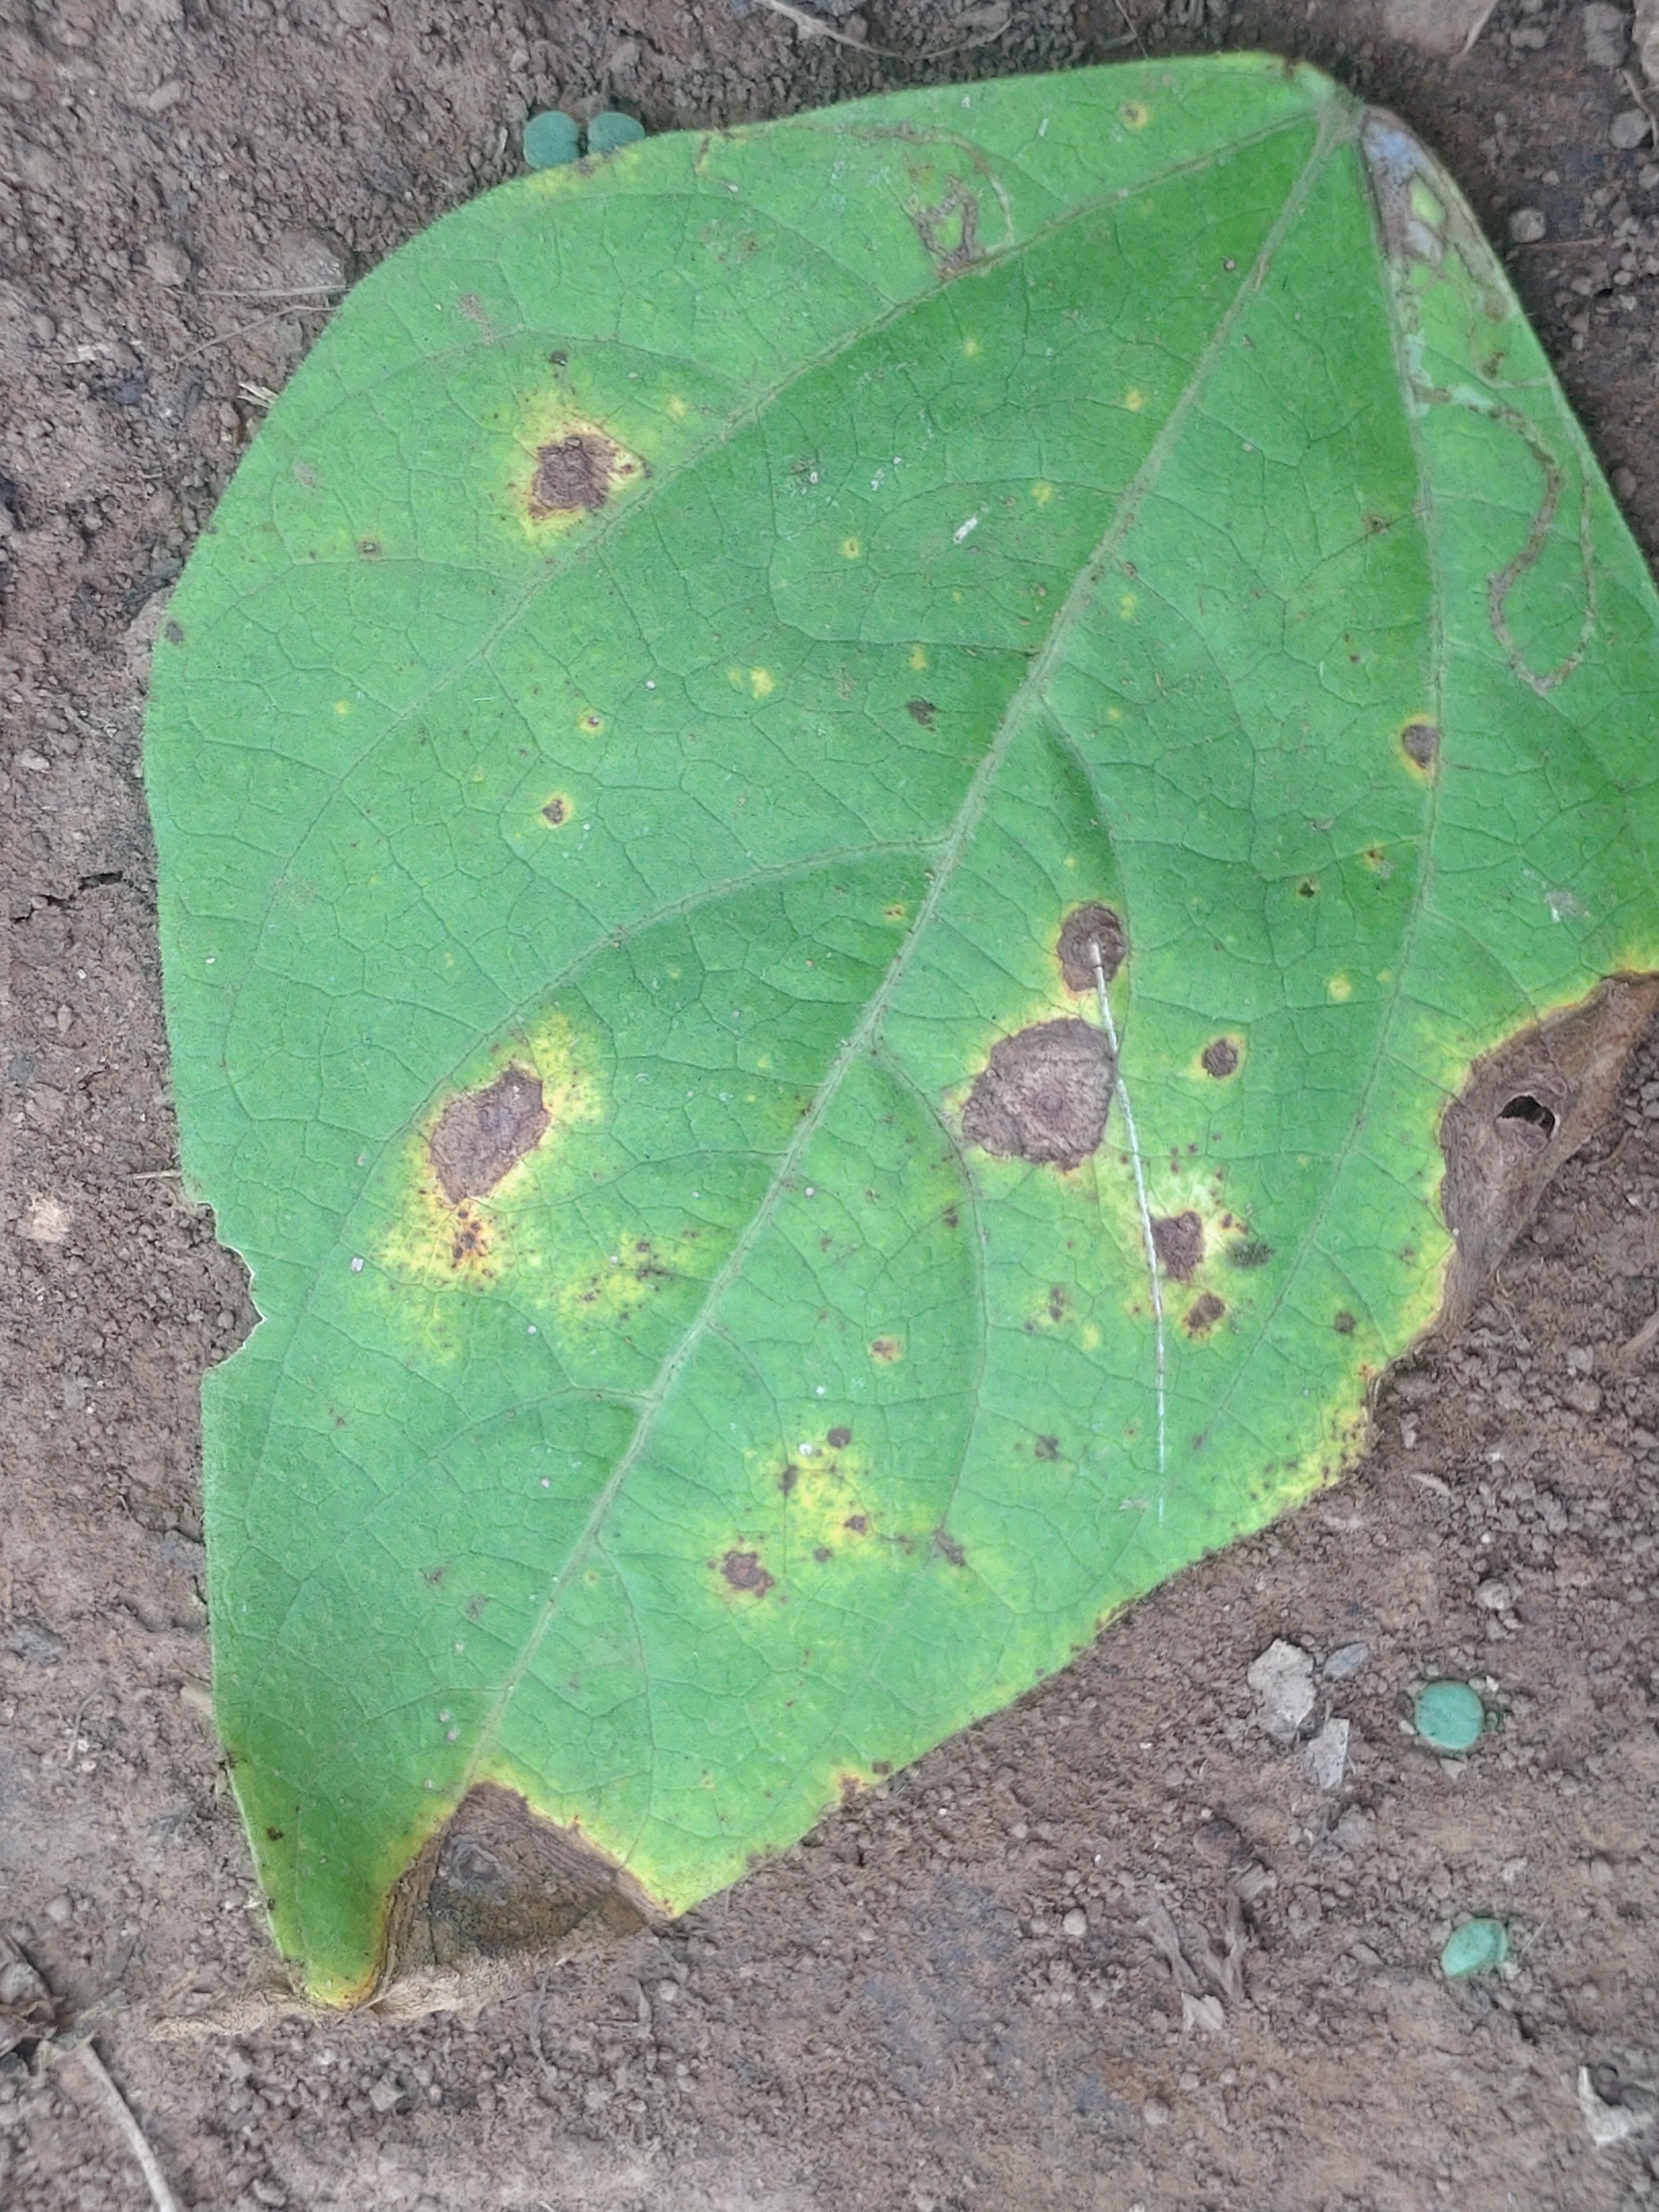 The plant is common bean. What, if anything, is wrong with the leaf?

rust
